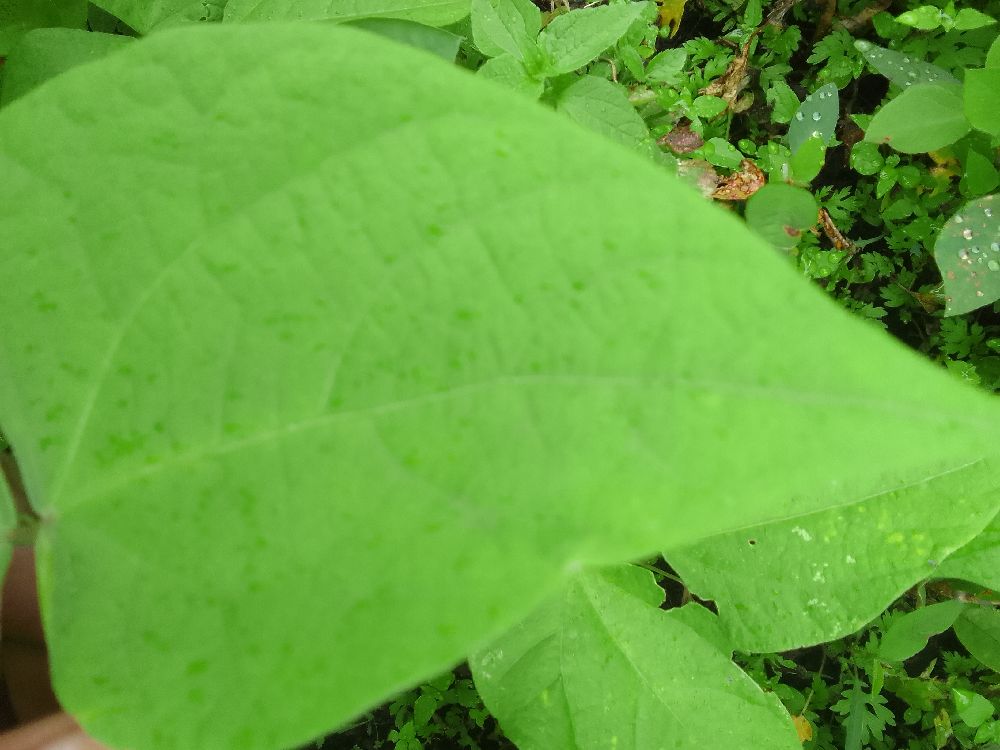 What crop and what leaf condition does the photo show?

common bean, healthy
